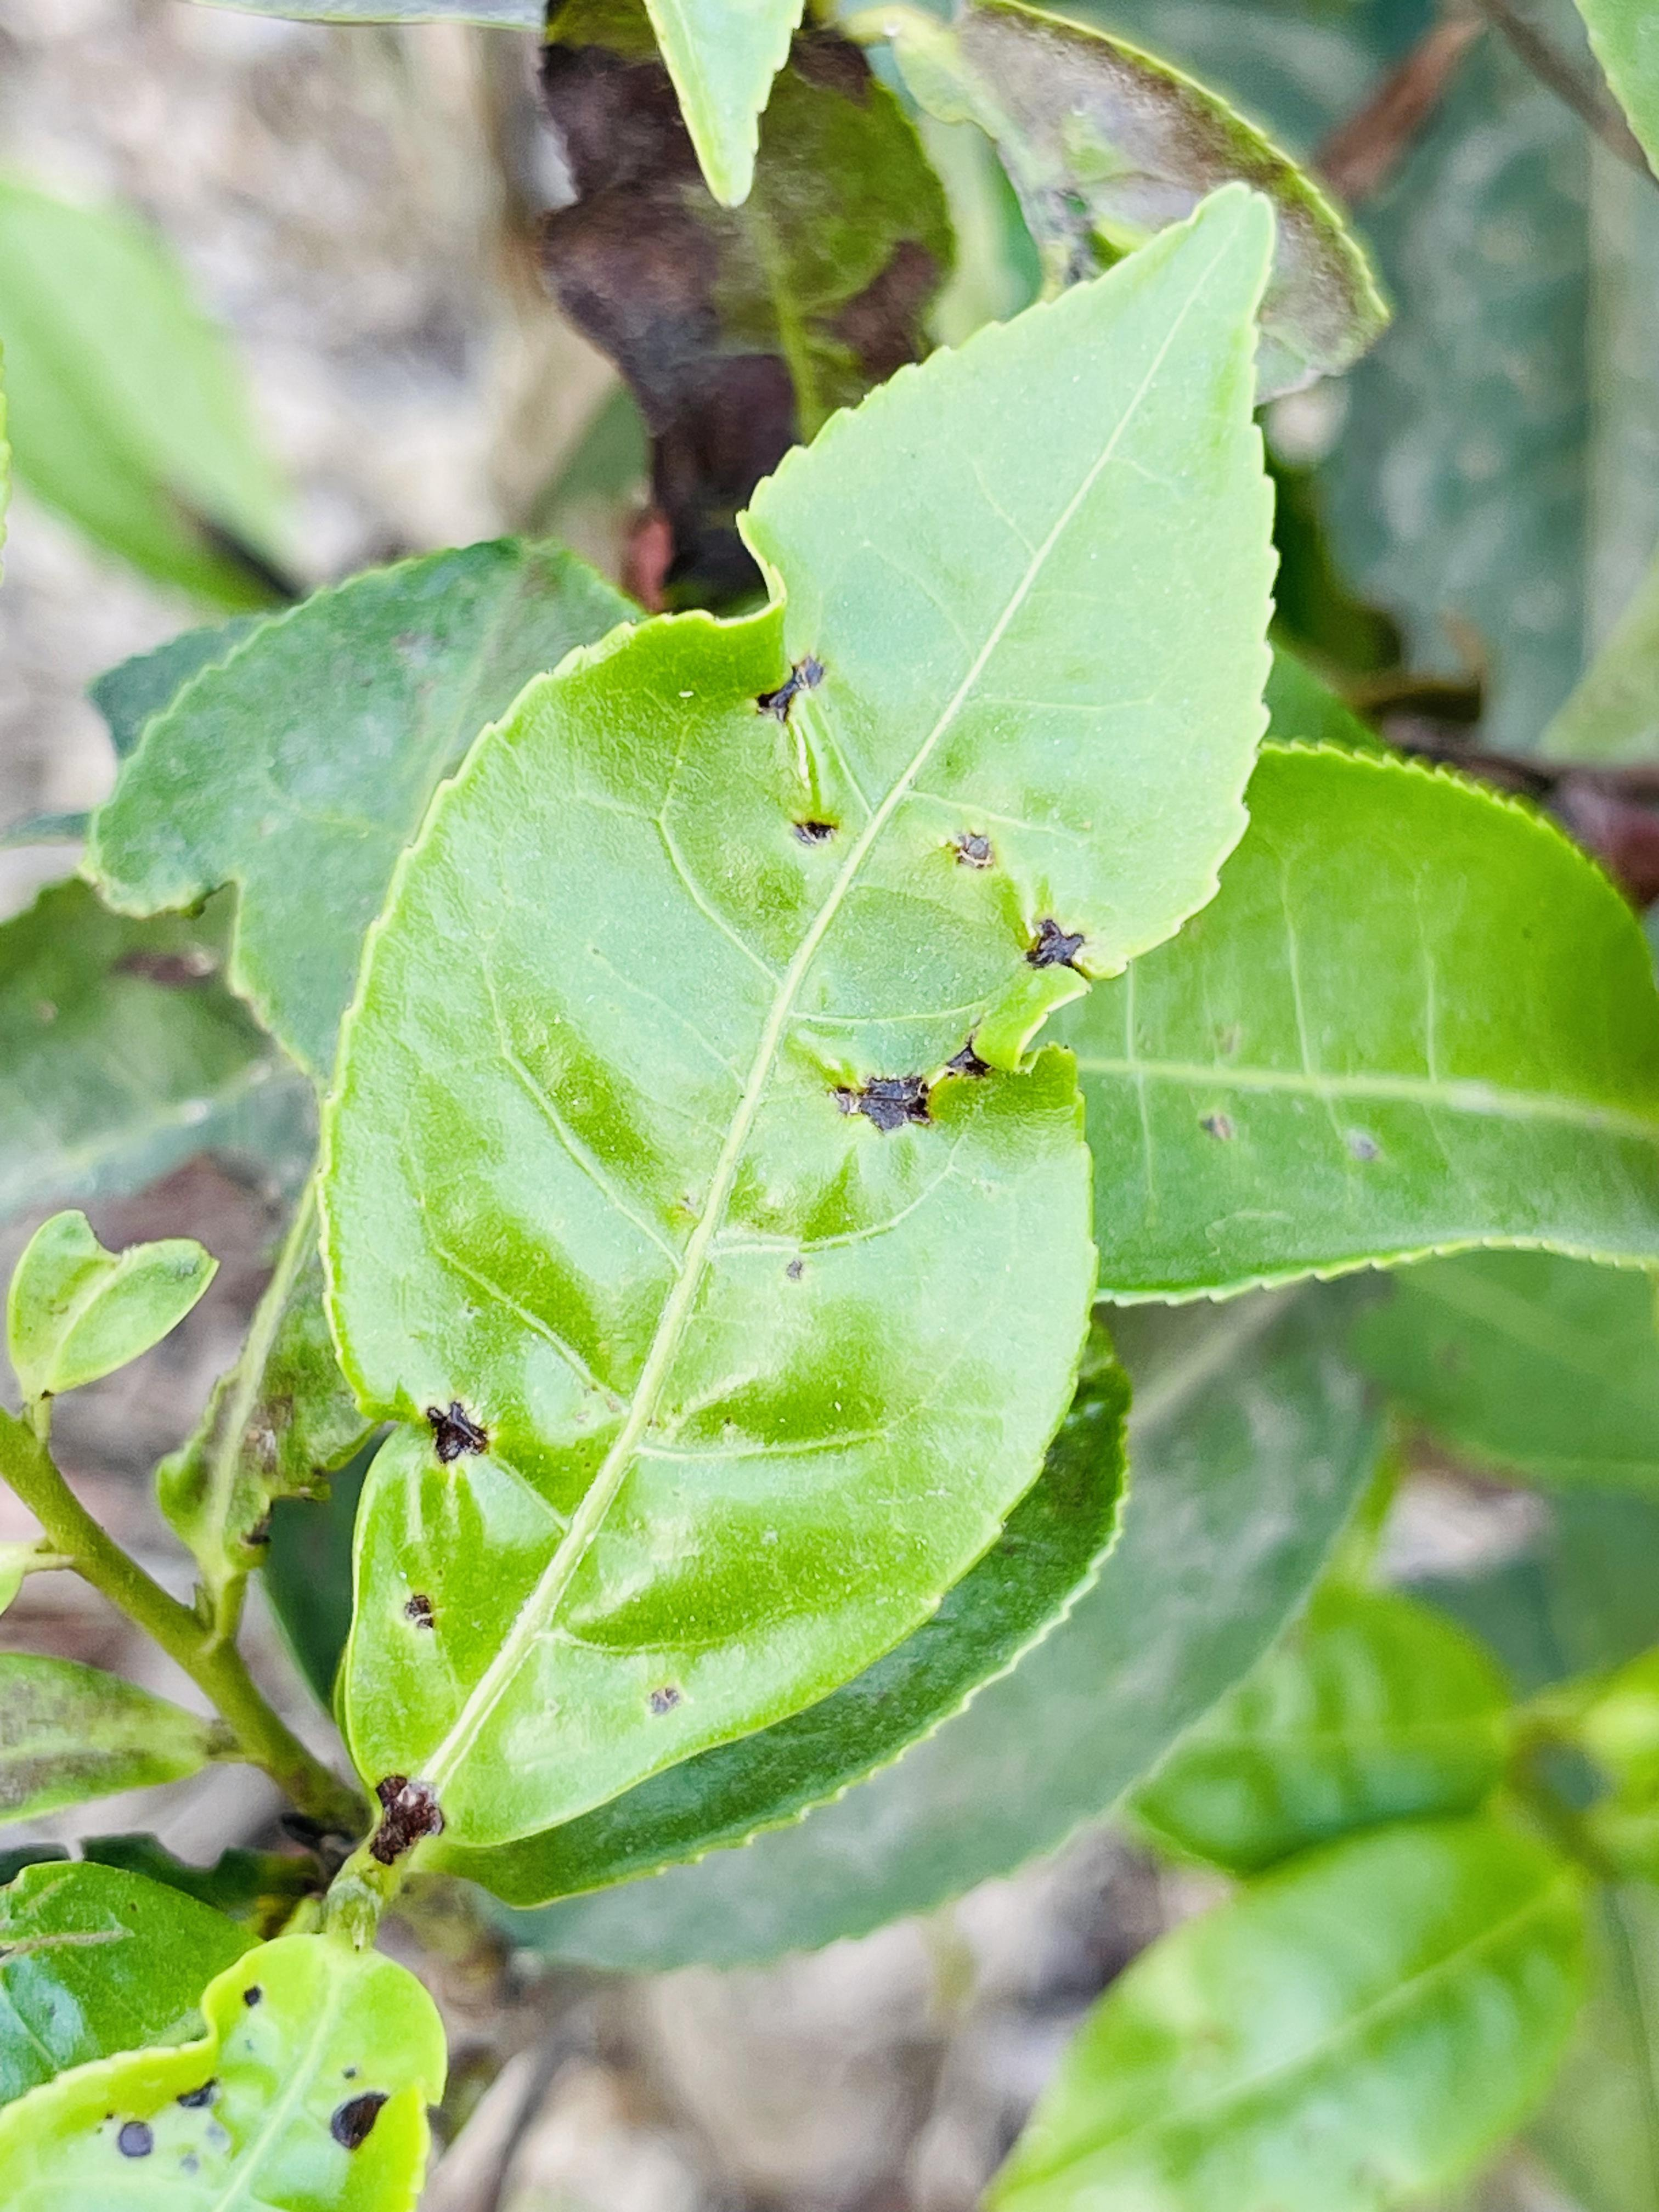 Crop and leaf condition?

tea, helopeltis
